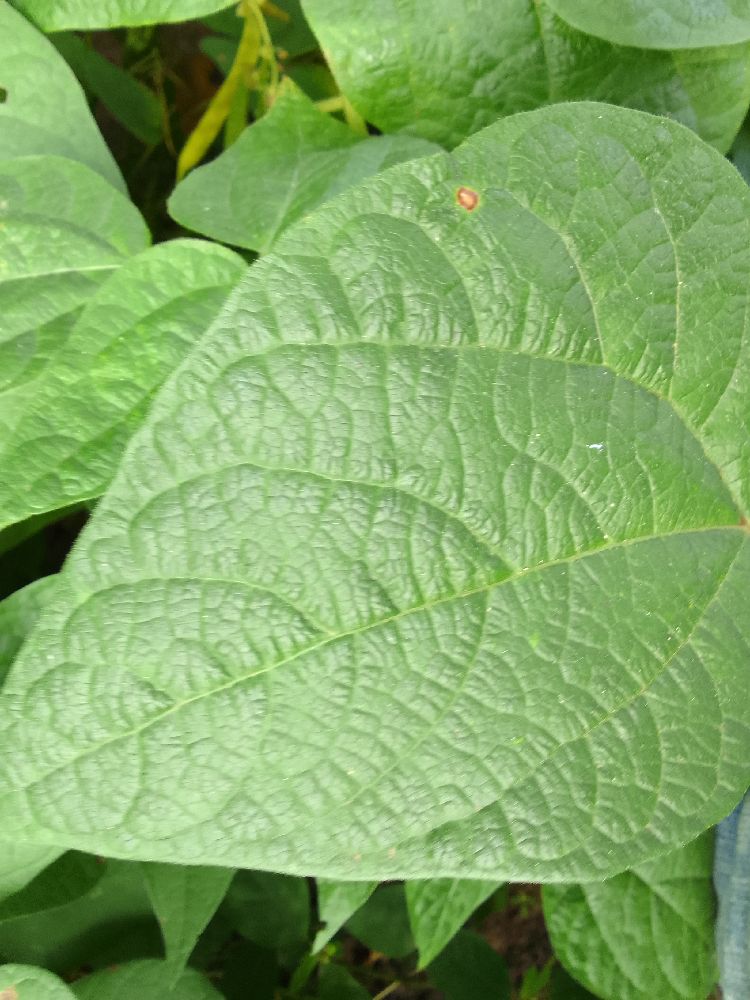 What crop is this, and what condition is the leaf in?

common bean, healthy
